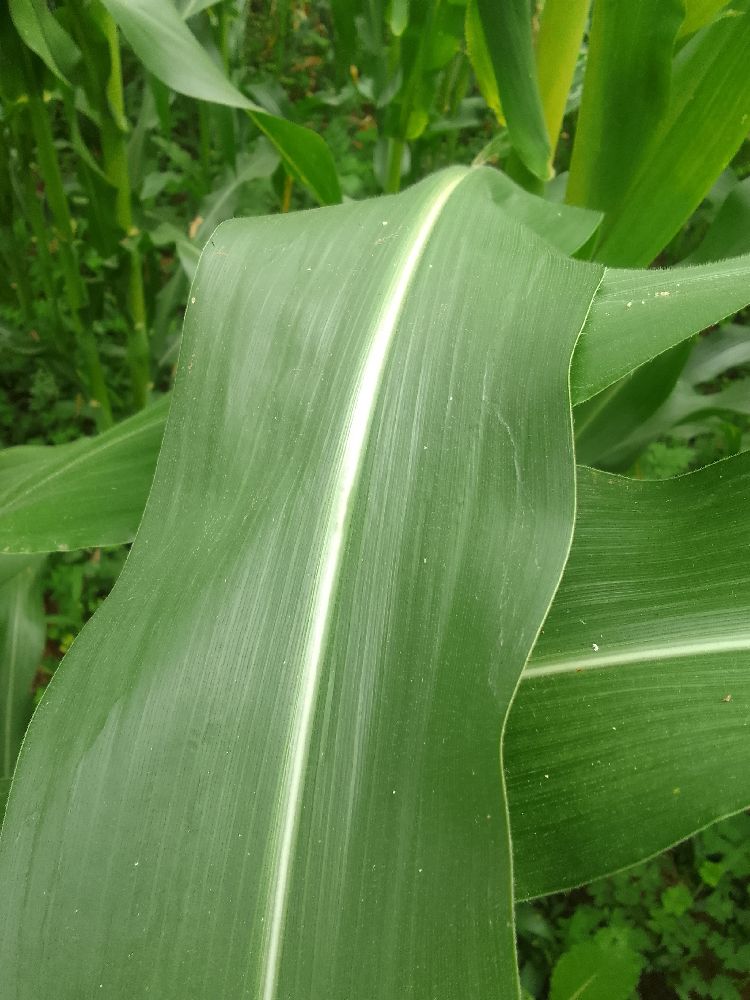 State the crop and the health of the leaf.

maize, healthy
